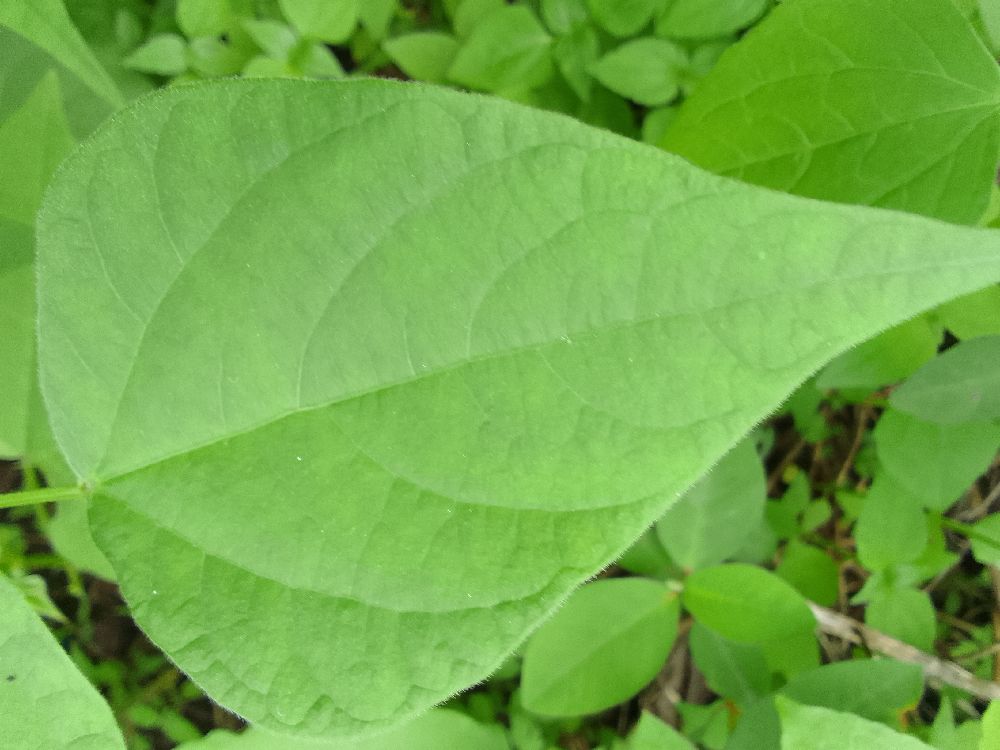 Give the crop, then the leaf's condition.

common bean, healthy
